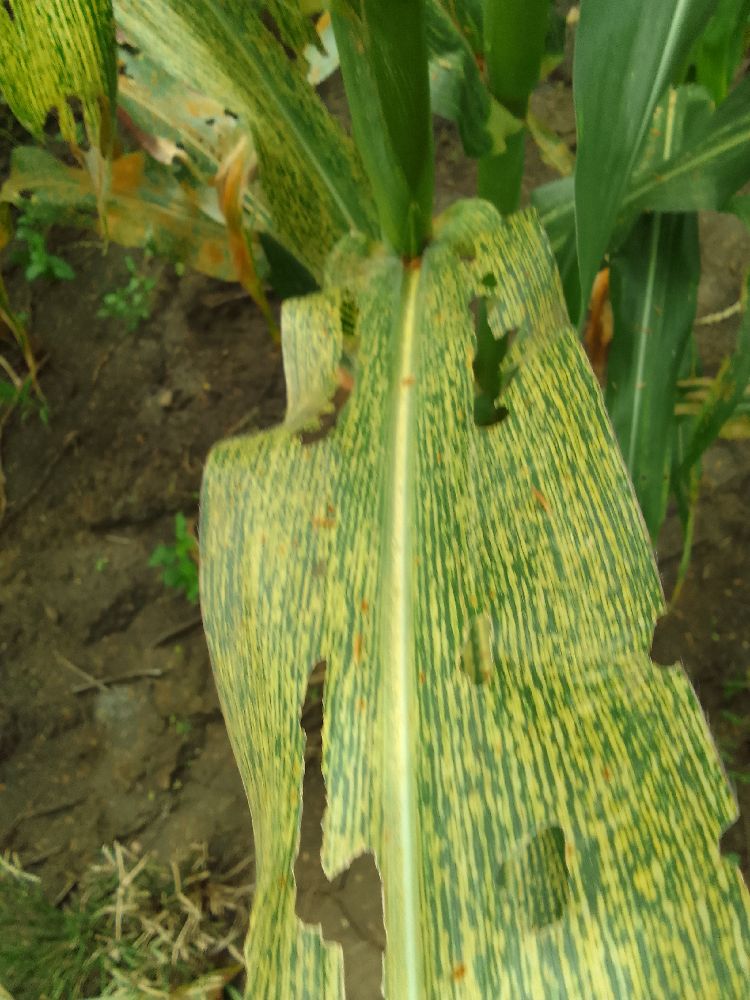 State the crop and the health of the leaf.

maize, maize streak virus
